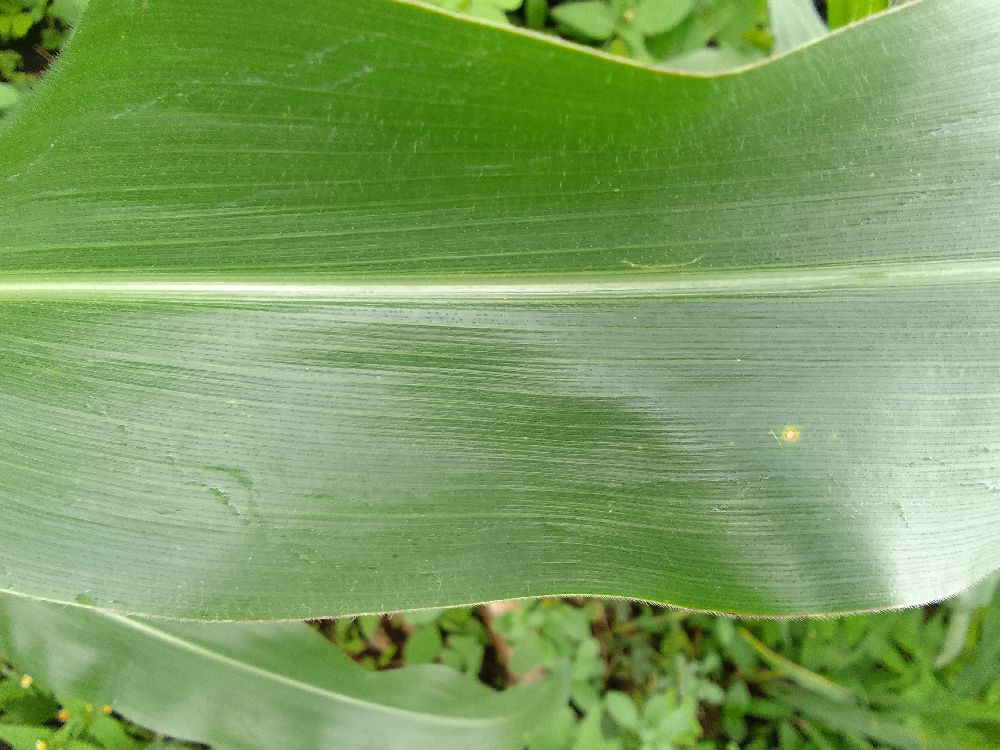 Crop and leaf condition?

maize, healthy
